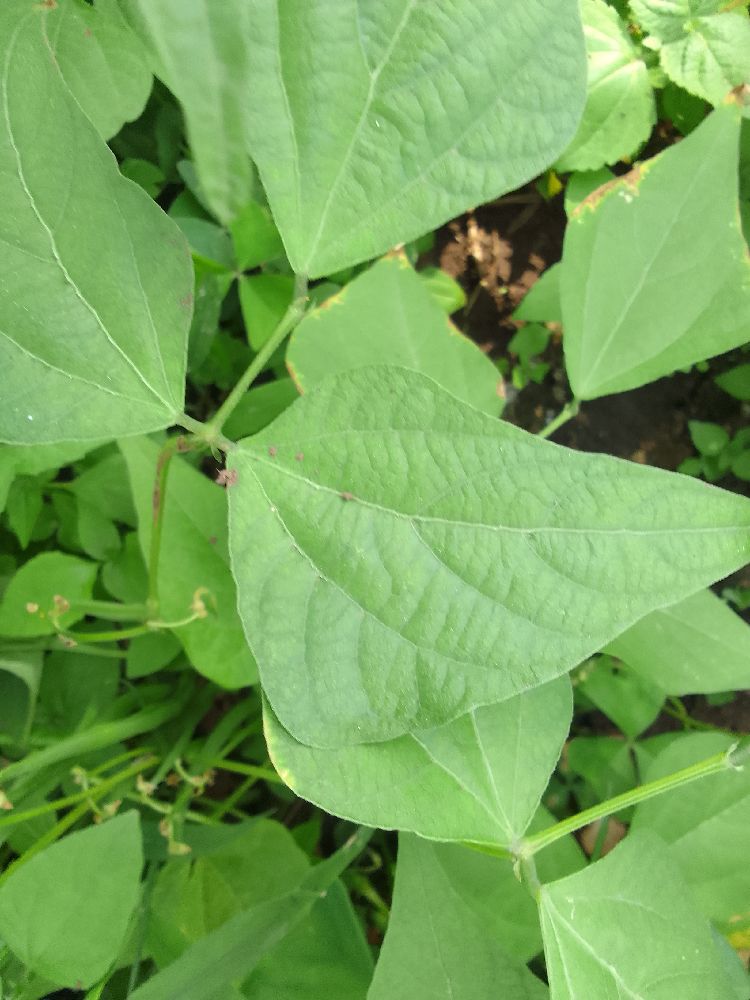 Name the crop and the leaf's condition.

common bean, healthy
